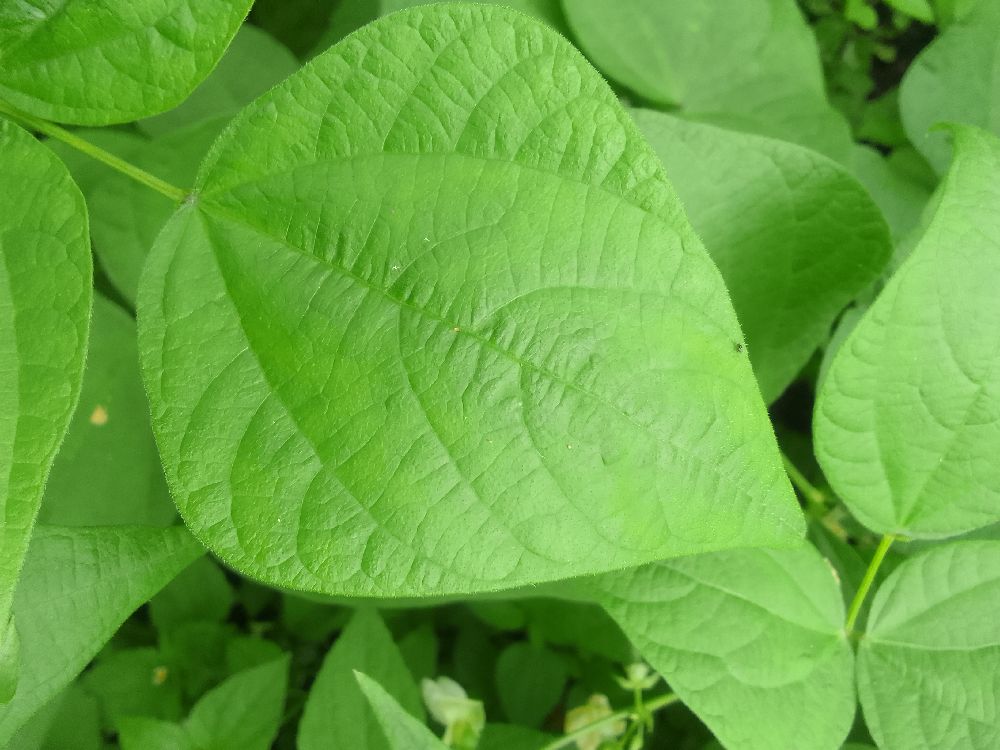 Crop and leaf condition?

common bean, healthy
